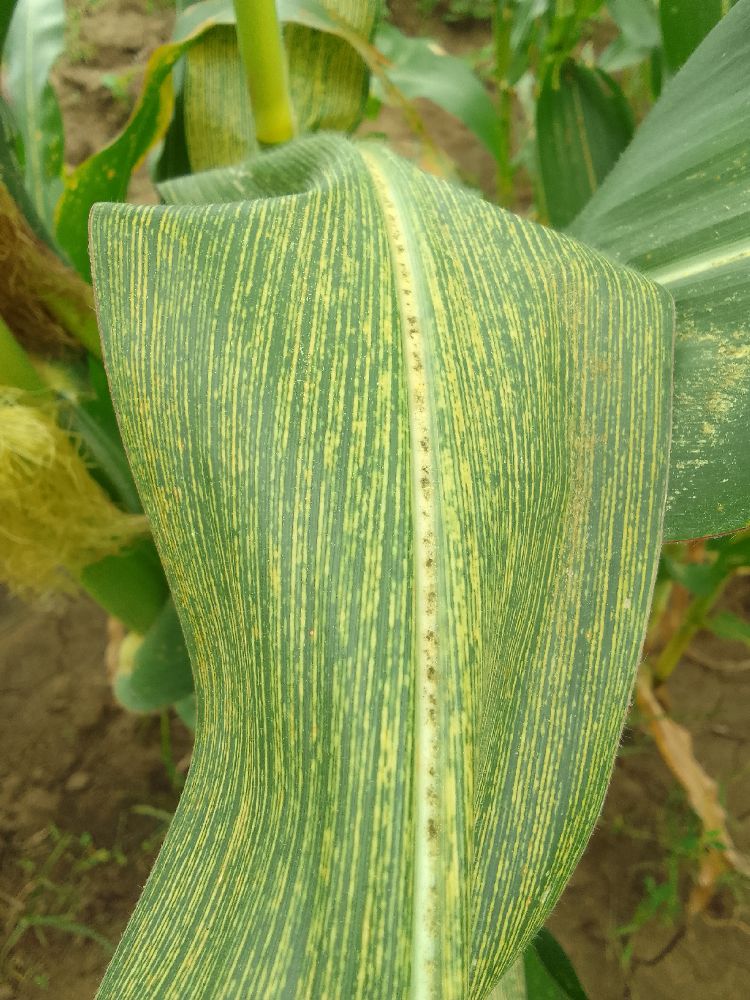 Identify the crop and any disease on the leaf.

maize, maize streak virus
